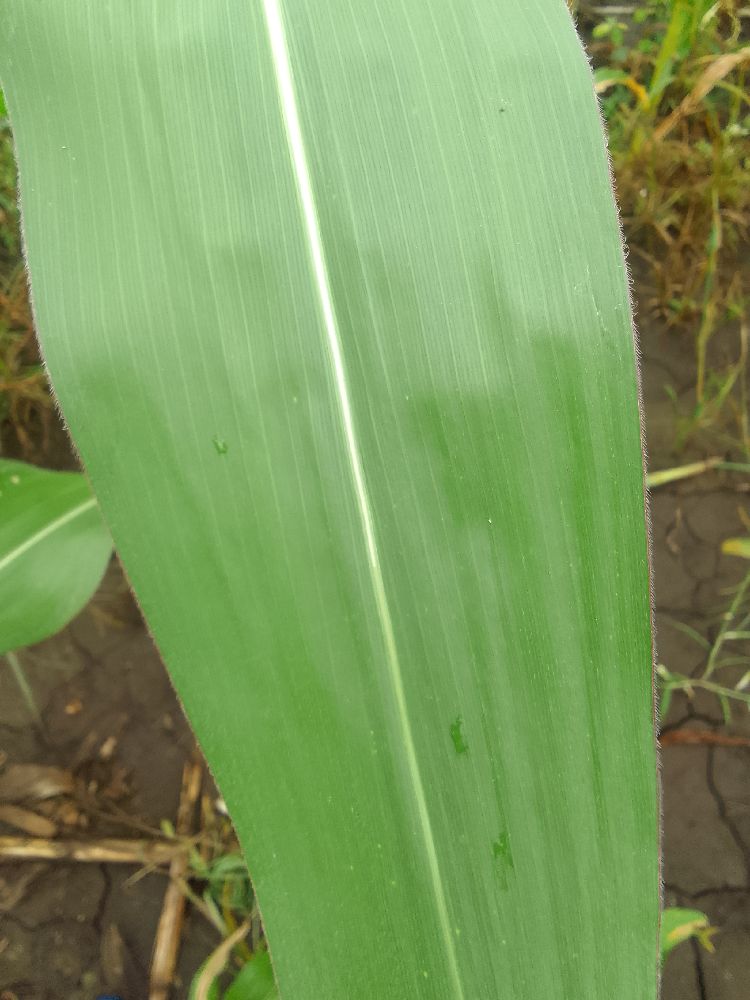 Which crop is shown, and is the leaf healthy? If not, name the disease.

maize, healthy
